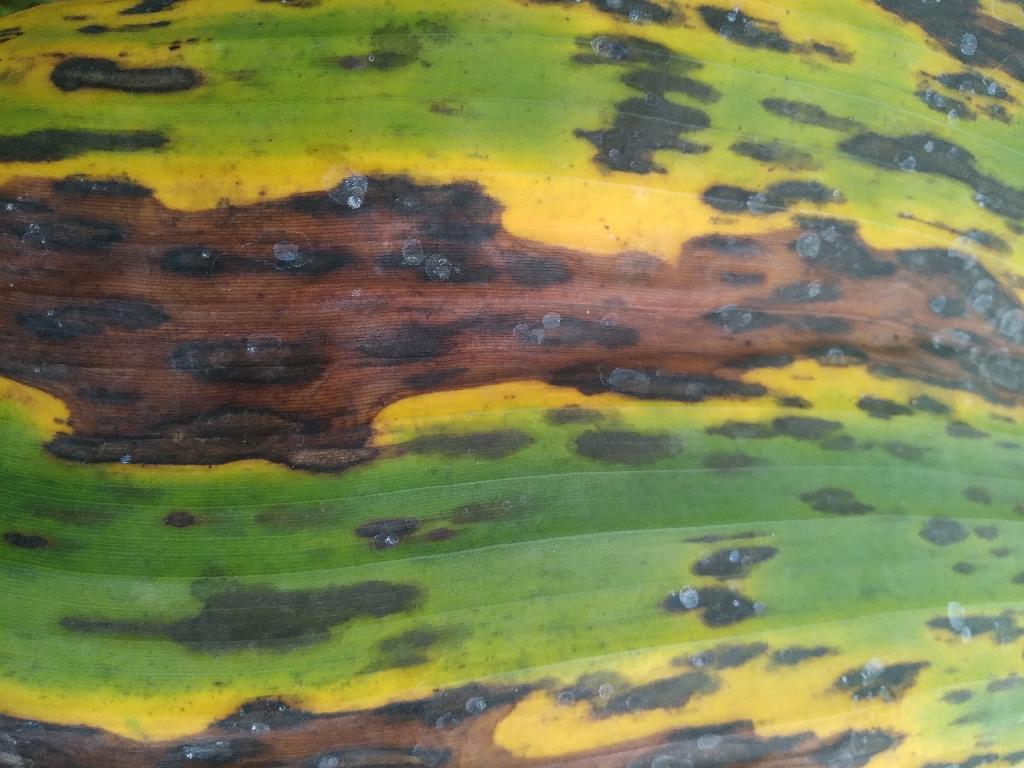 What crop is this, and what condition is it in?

banana, black sigatoka
